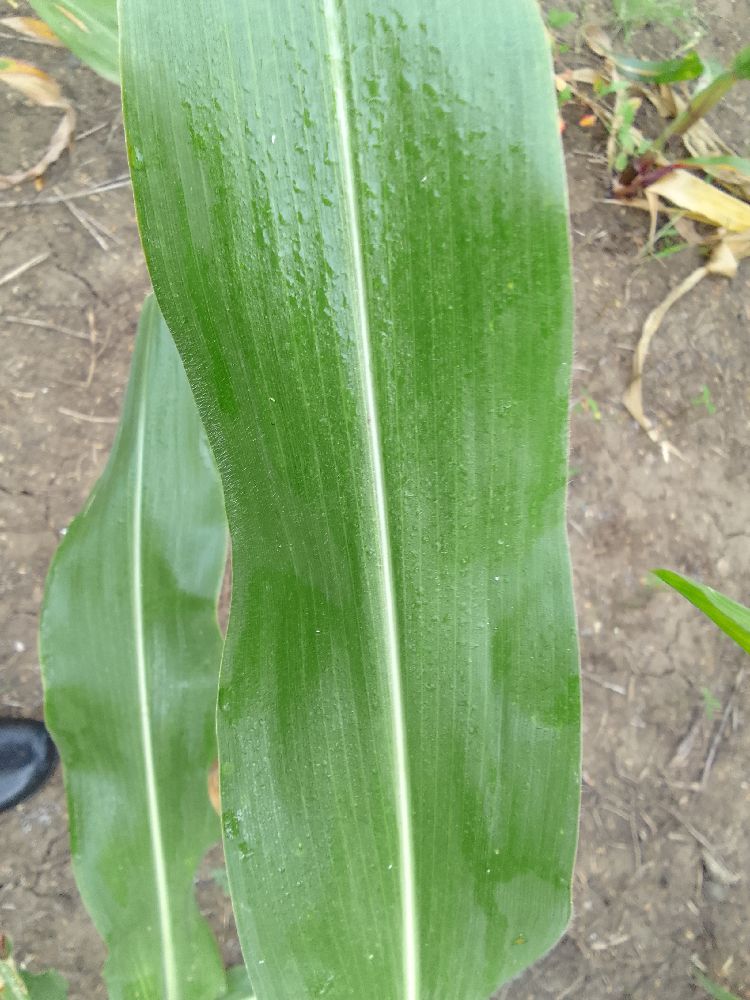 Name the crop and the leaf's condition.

maize, healthy
